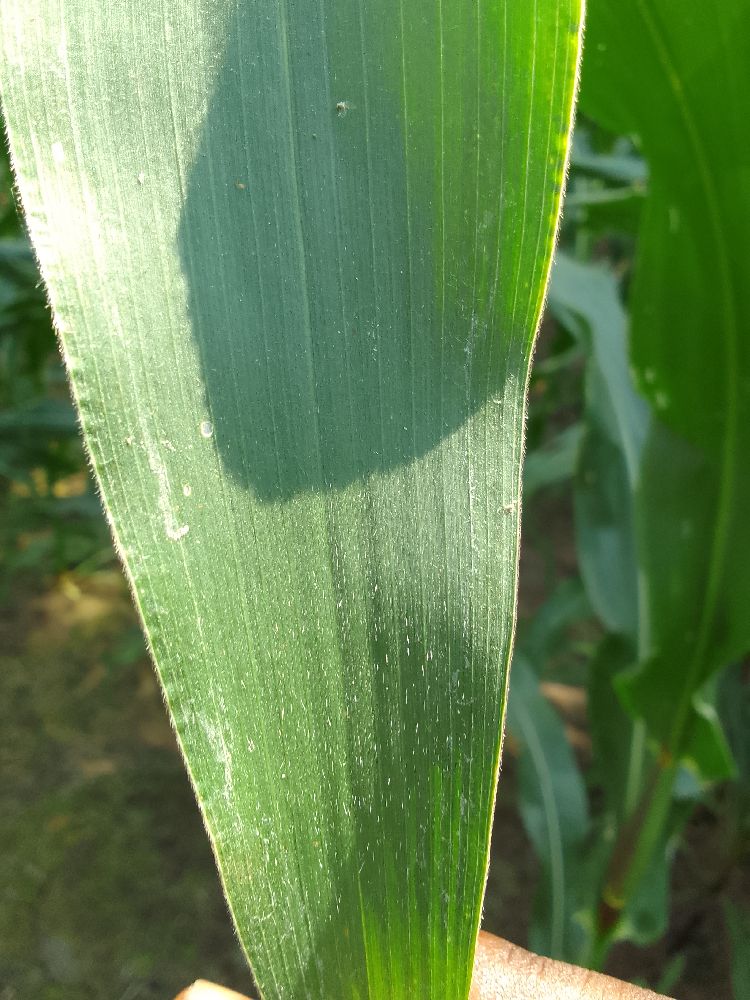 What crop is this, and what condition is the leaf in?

maize, healthy
